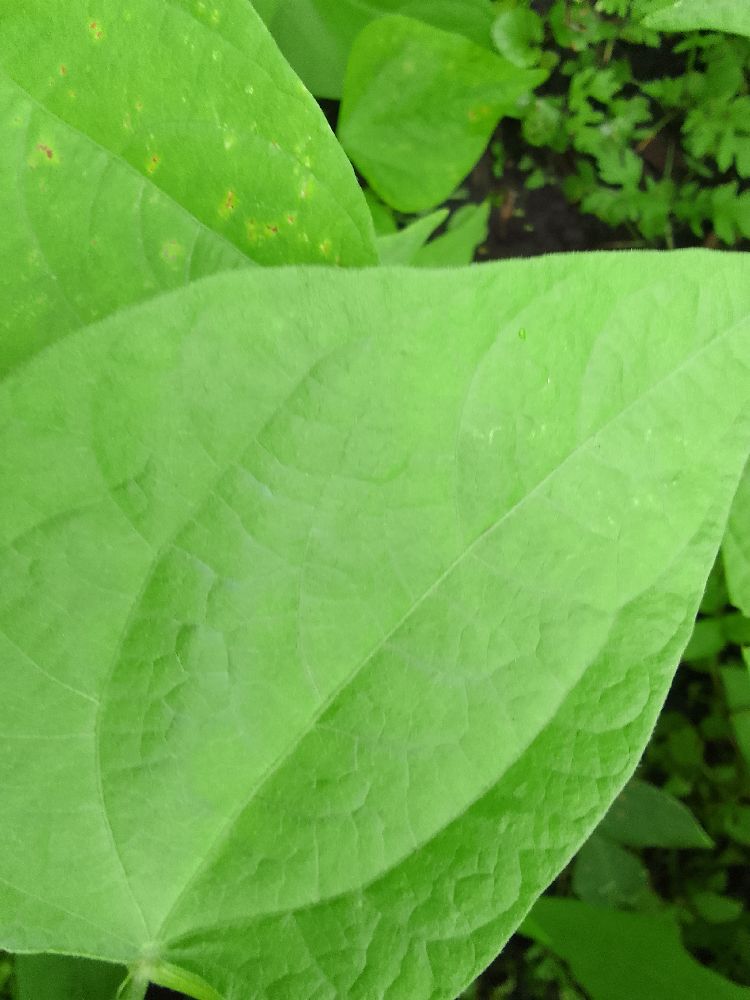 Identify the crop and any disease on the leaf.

common bean, healthy
